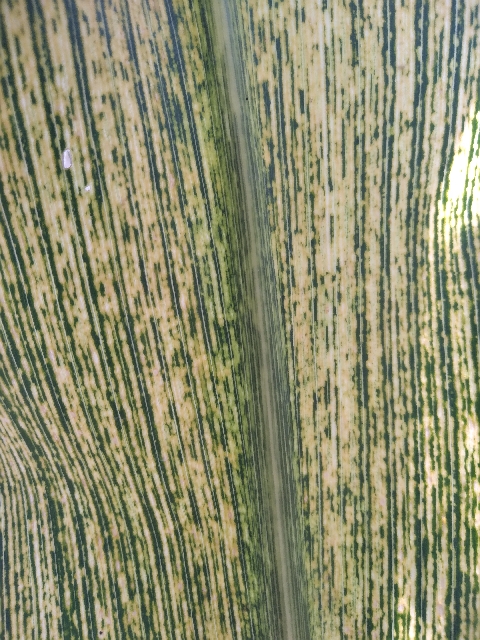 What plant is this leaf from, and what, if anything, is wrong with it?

maize, maize streak virus
